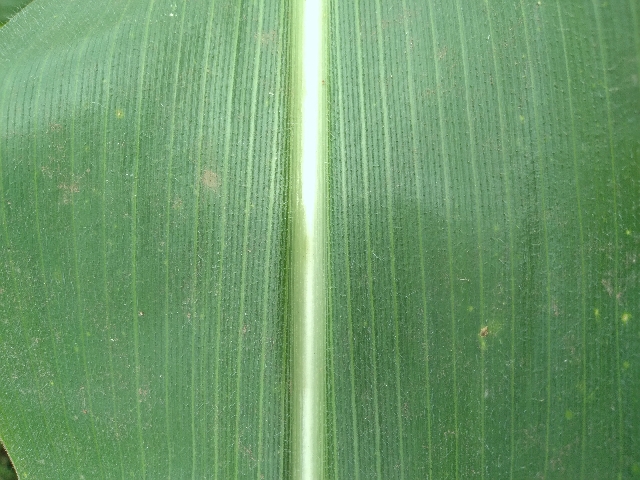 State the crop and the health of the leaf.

maize, healthy
